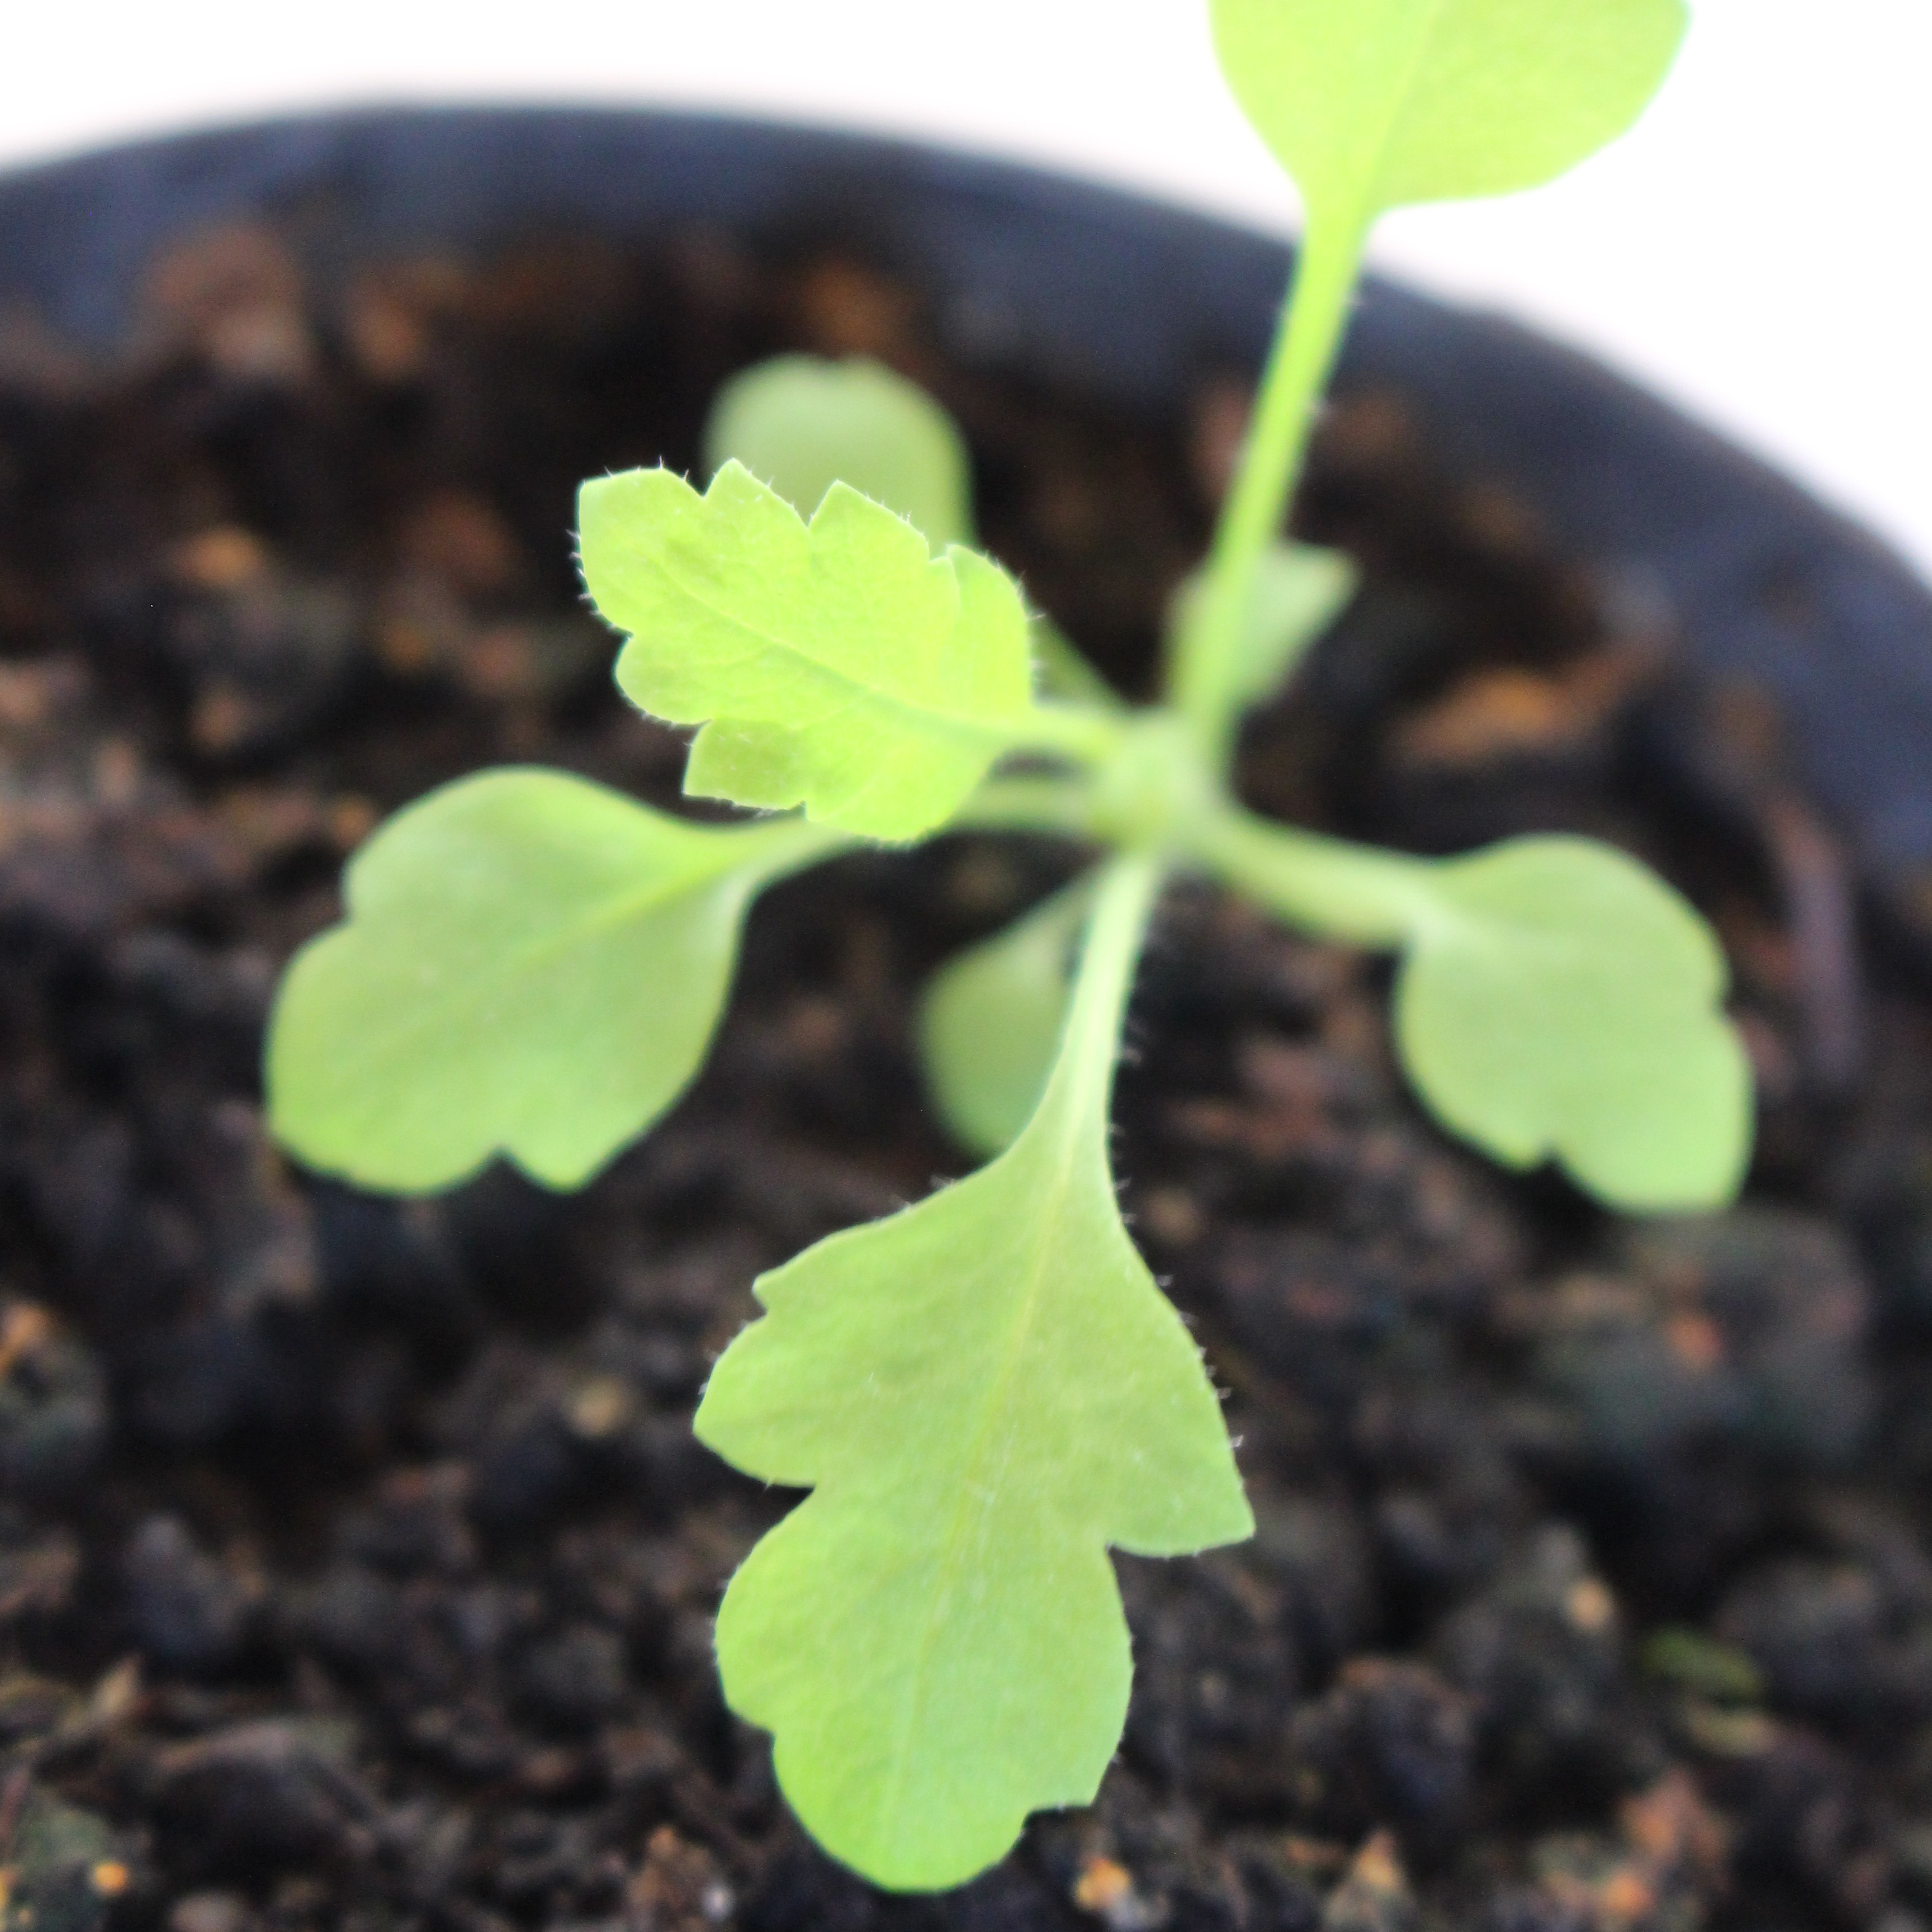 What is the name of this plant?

Papaver rhoeas
